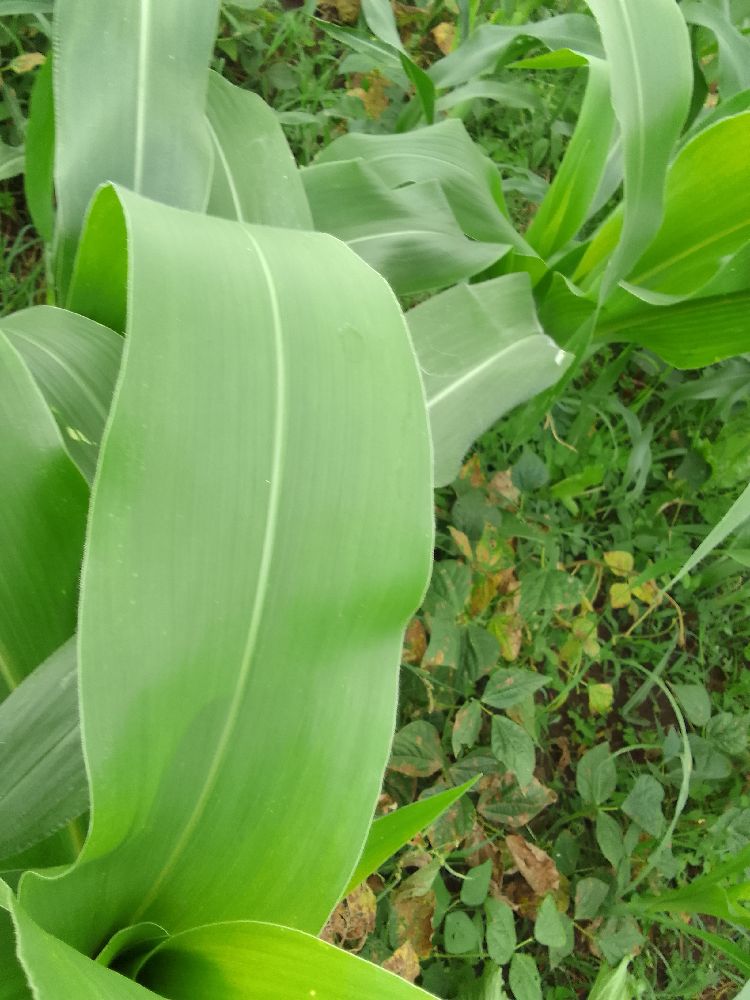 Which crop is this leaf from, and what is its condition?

maize, healthy
